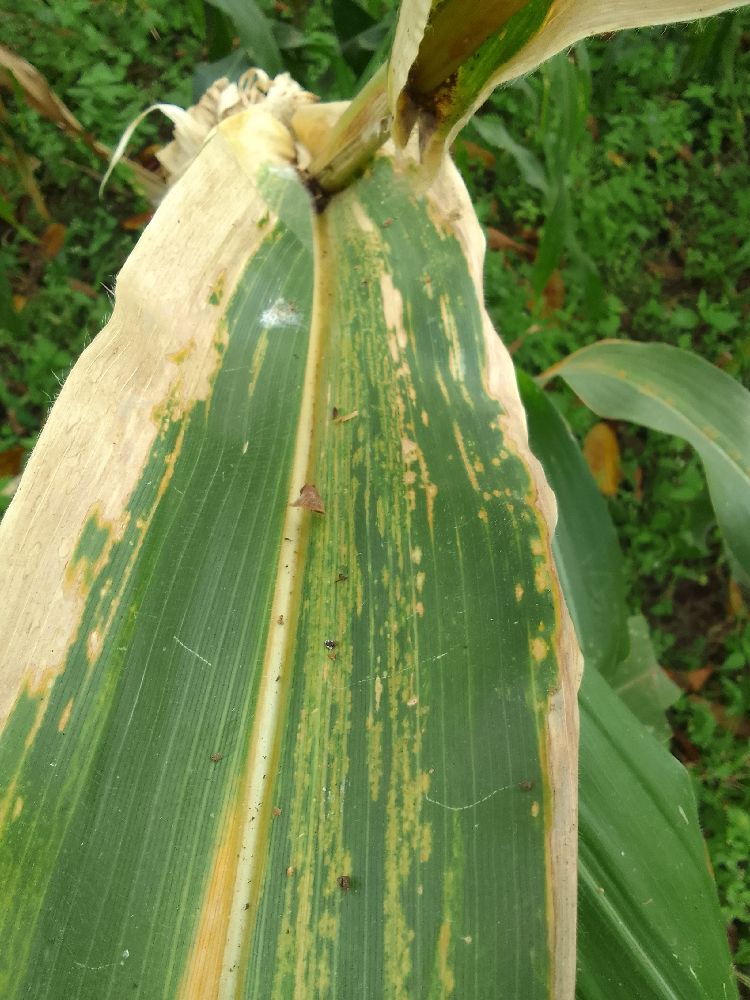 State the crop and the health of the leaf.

maize, maize lethal necrosis
